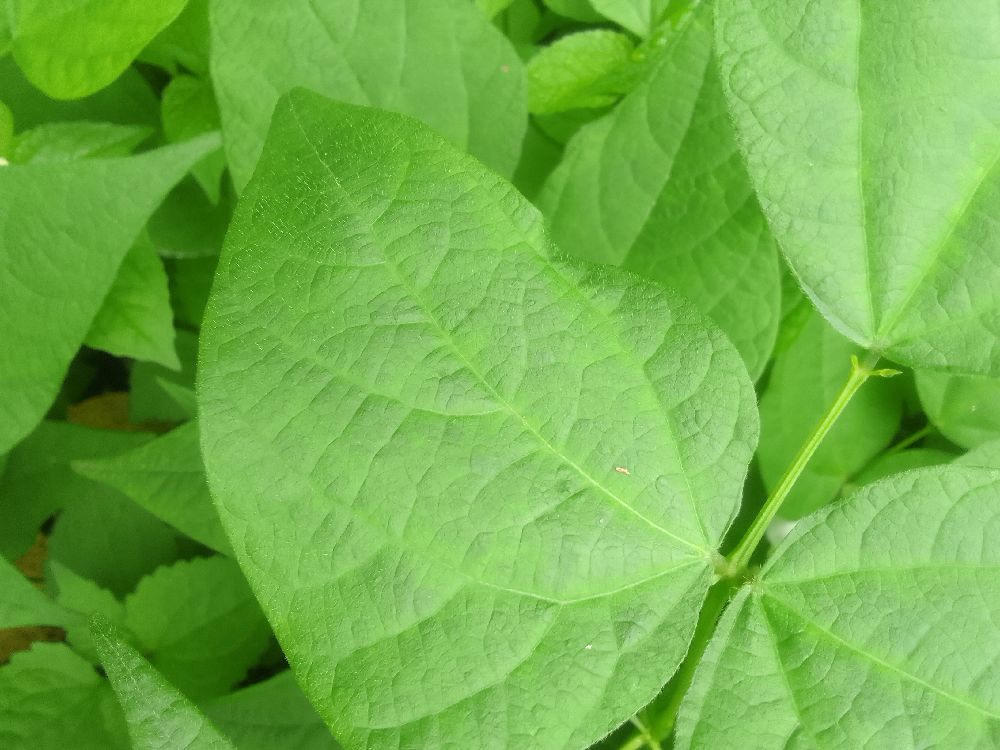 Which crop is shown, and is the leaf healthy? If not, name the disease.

common bean, healthy
